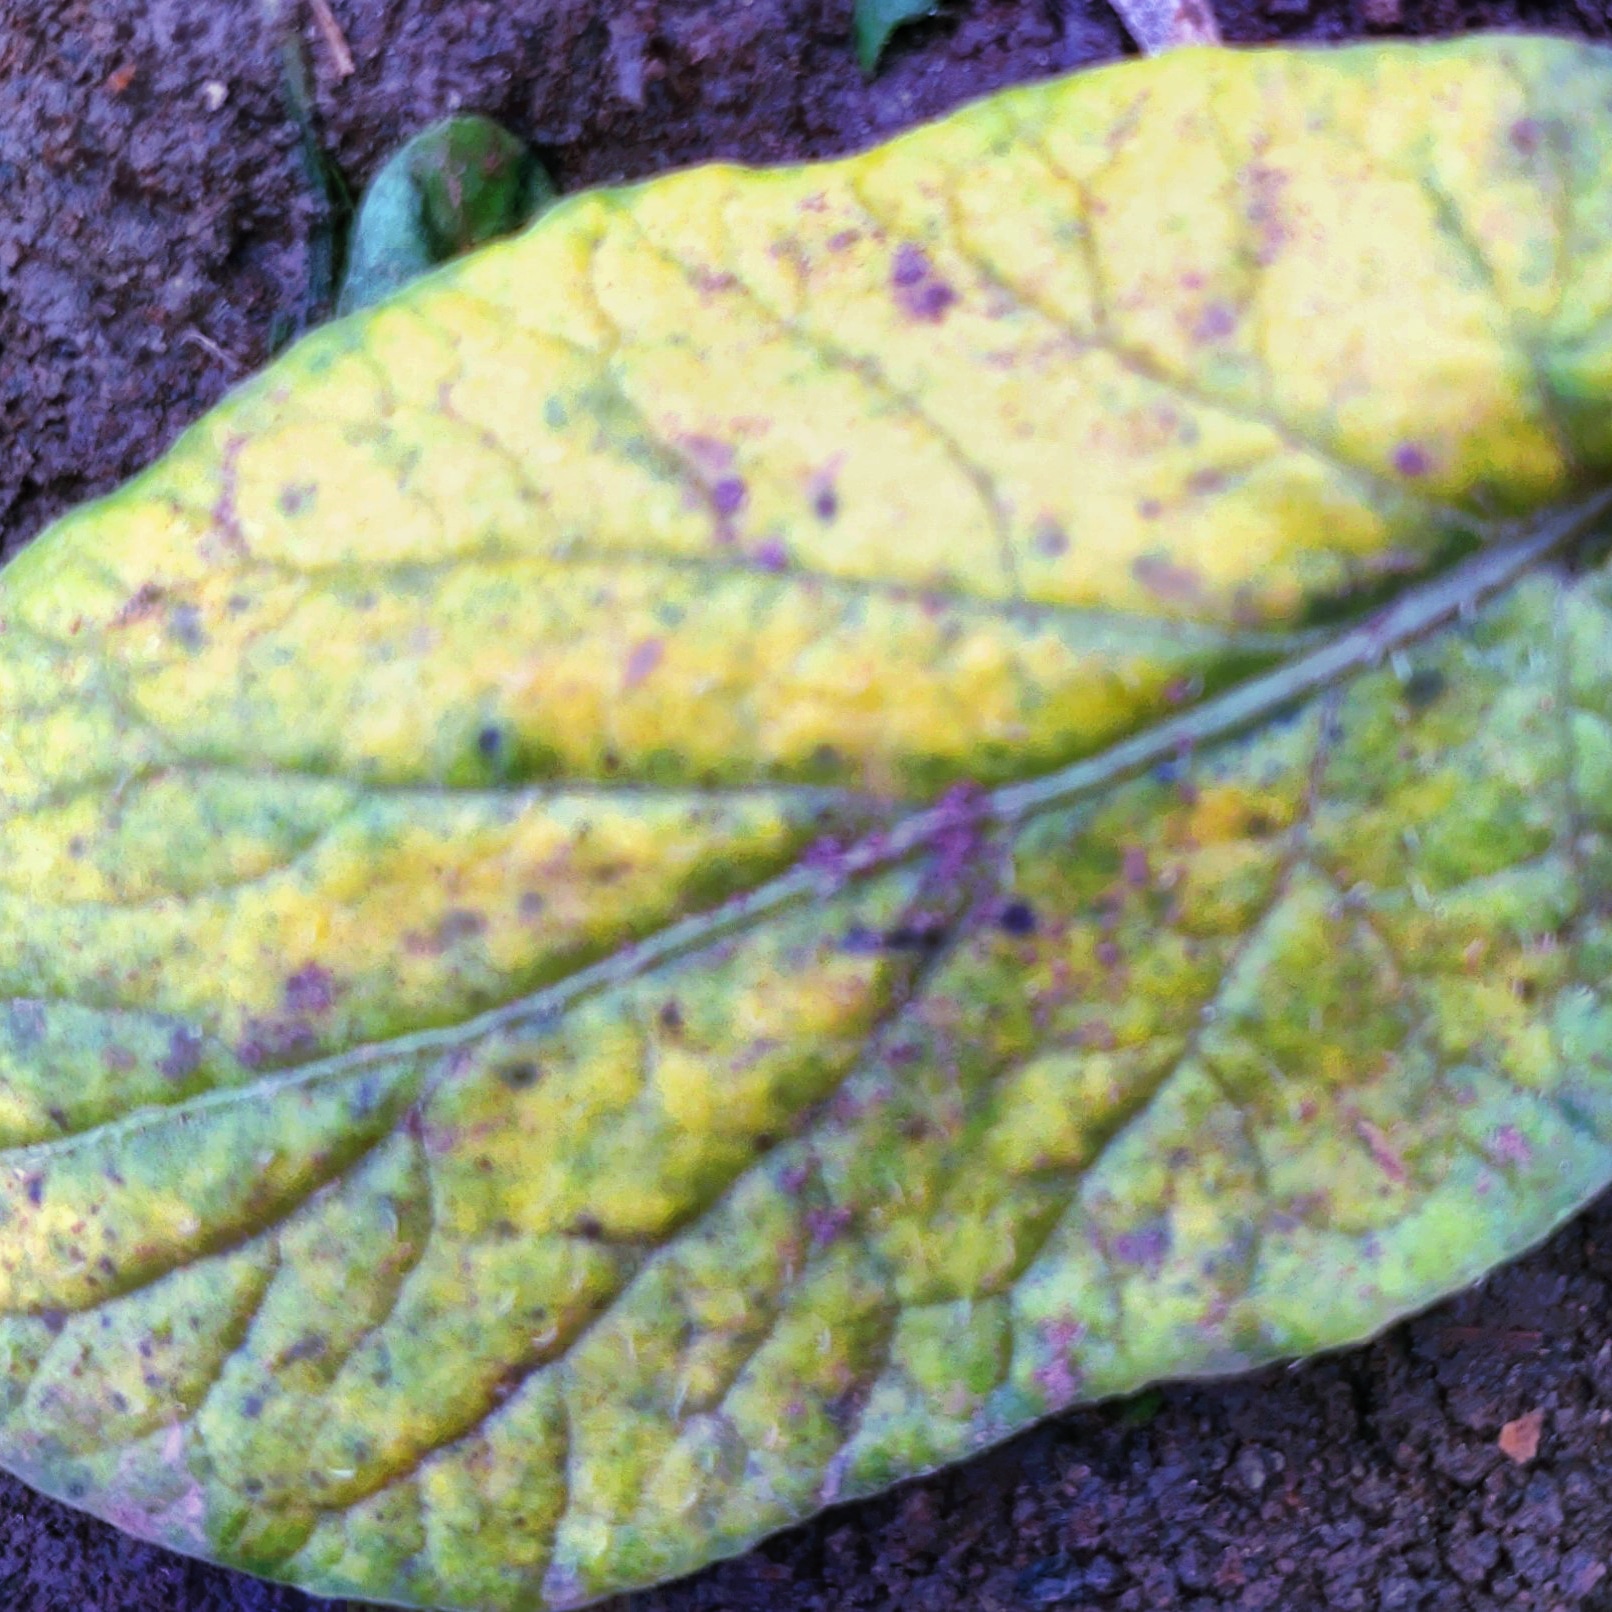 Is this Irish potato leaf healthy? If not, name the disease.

late blight
